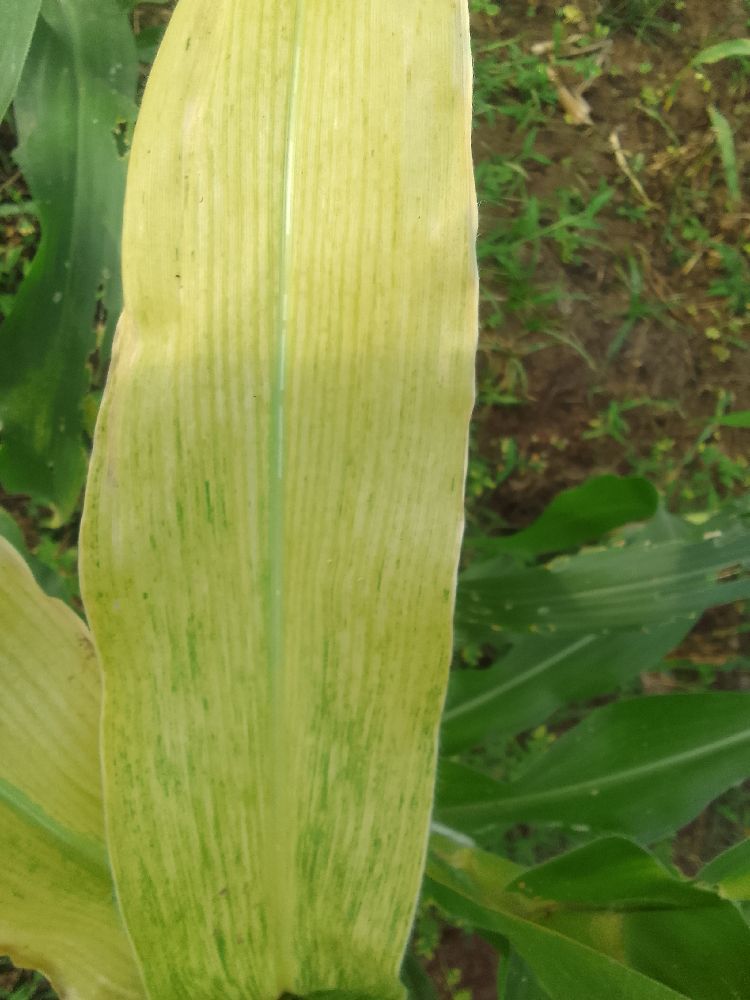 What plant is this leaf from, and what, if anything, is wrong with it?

maize, maize lethal necrosis
